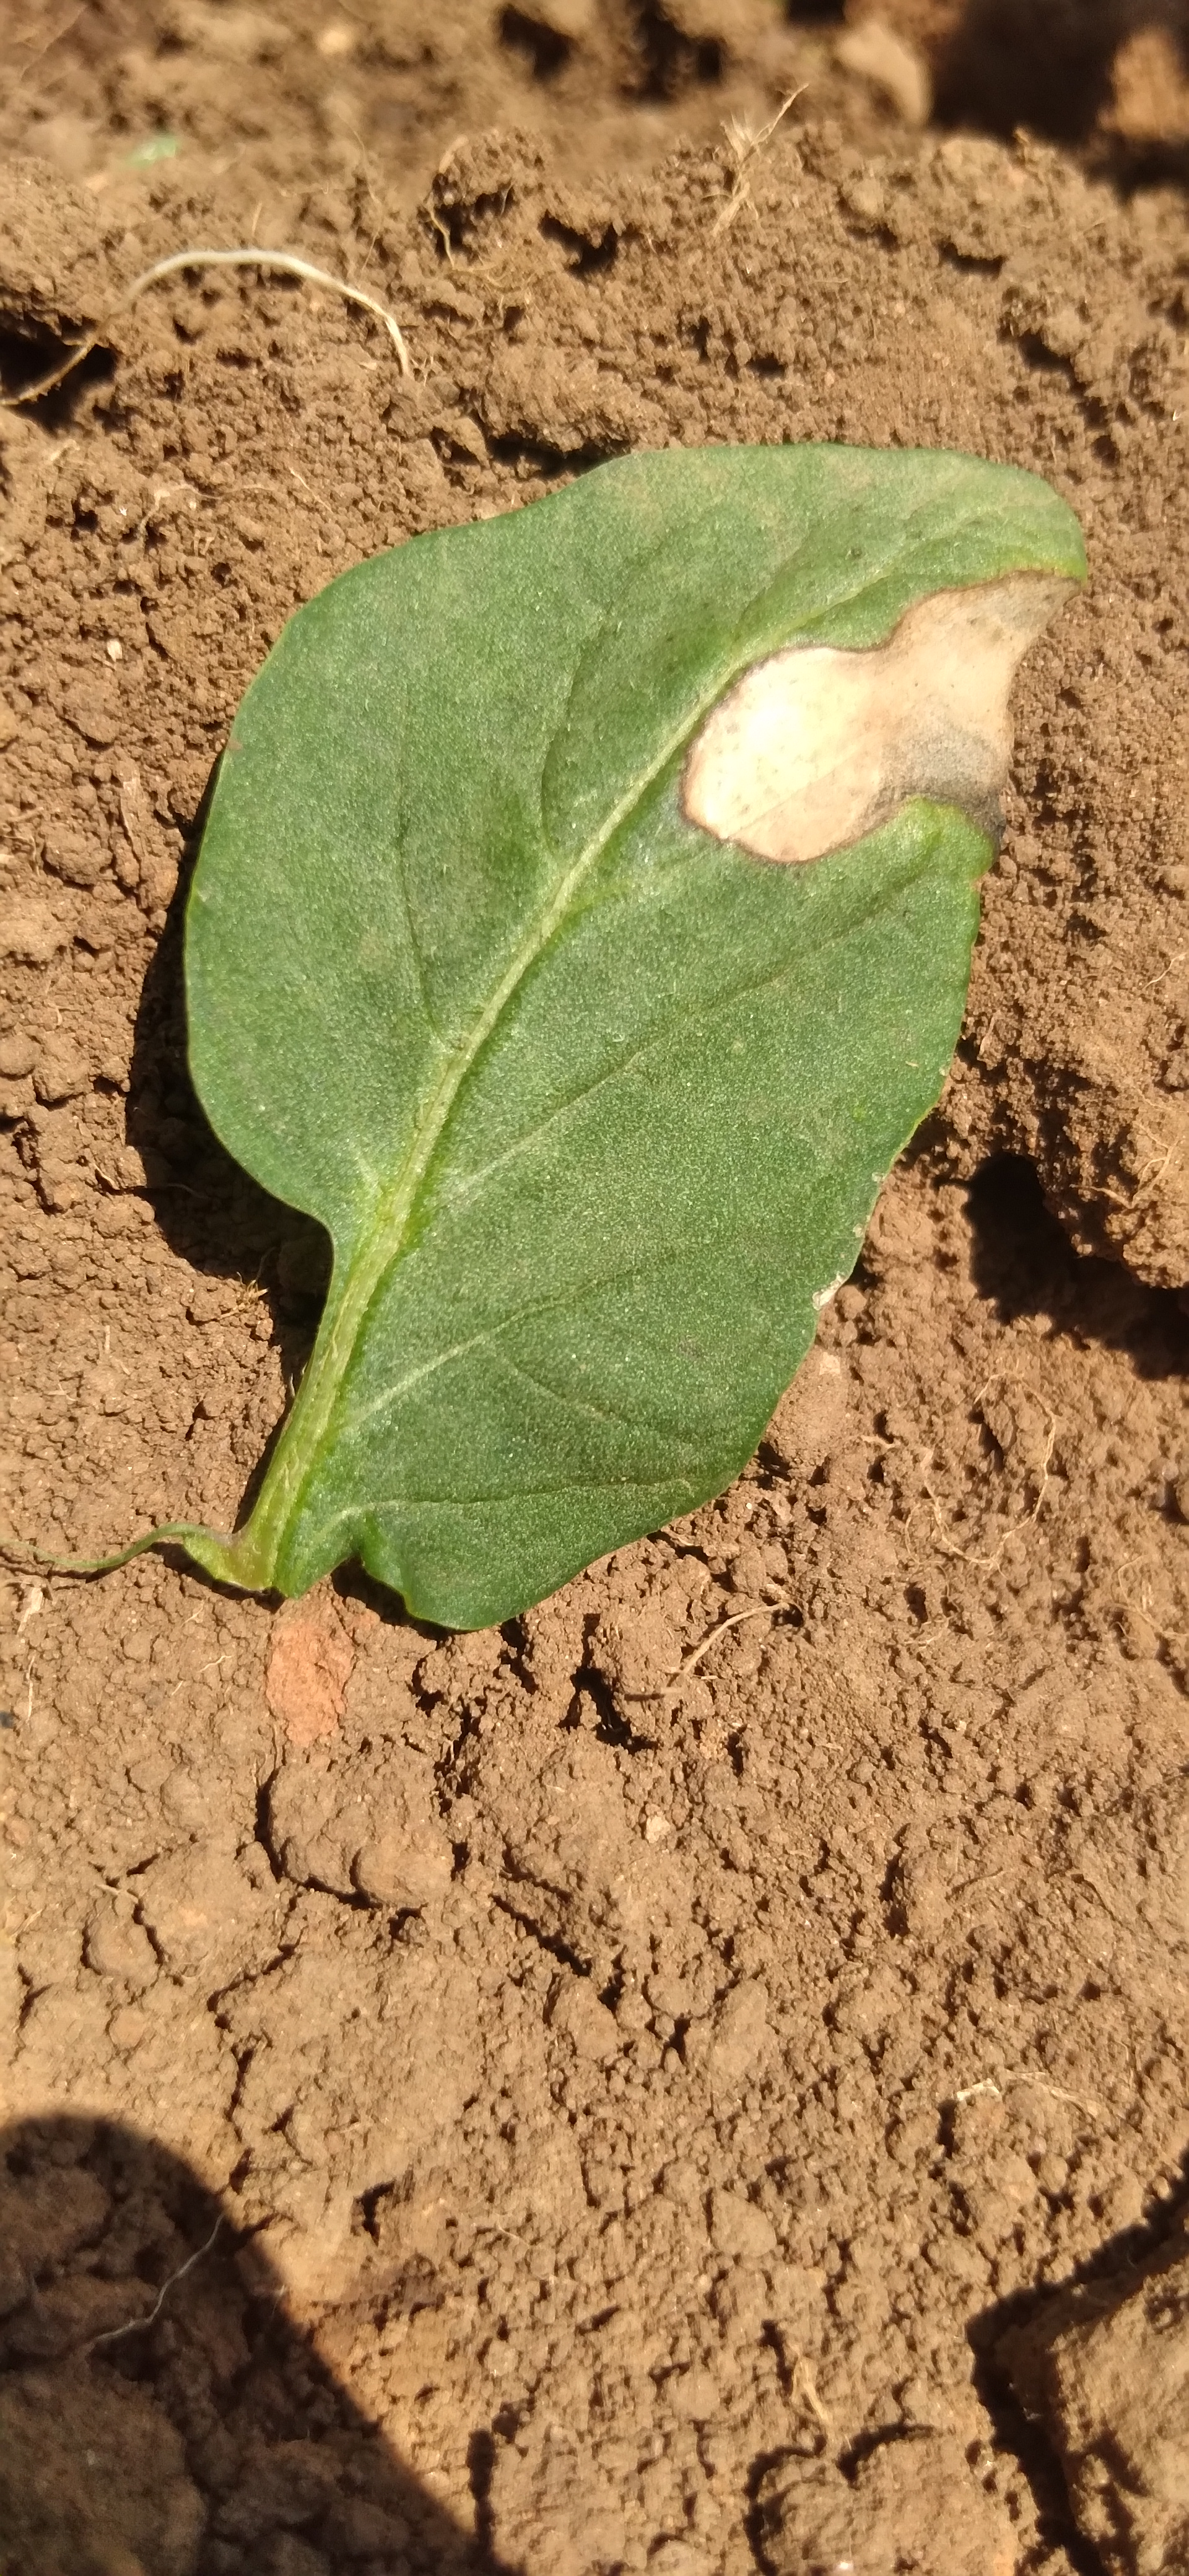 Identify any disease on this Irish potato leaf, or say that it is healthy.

early blight
